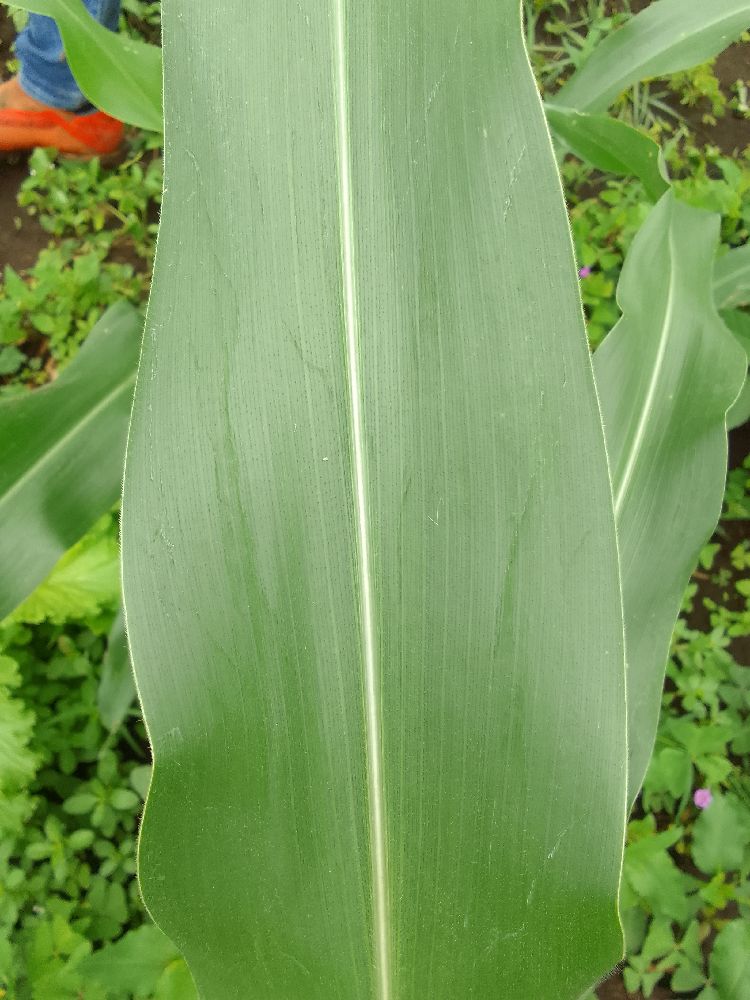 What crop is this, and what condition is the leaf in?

maize, healthy
